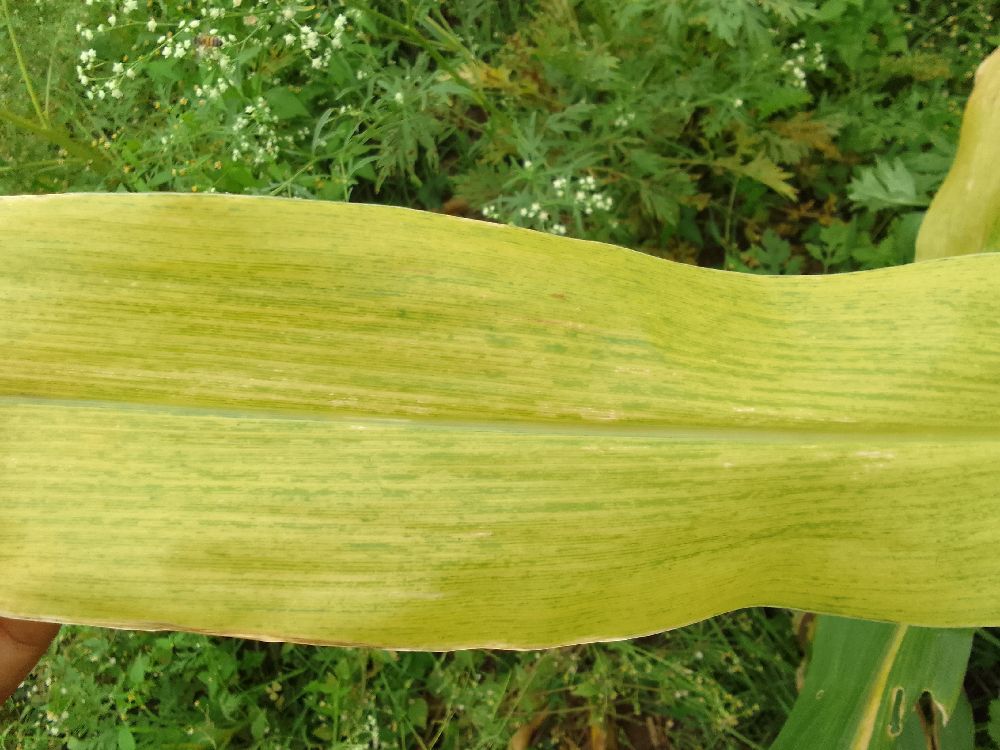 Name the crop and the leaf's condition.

maize, maize lethal necrosis
